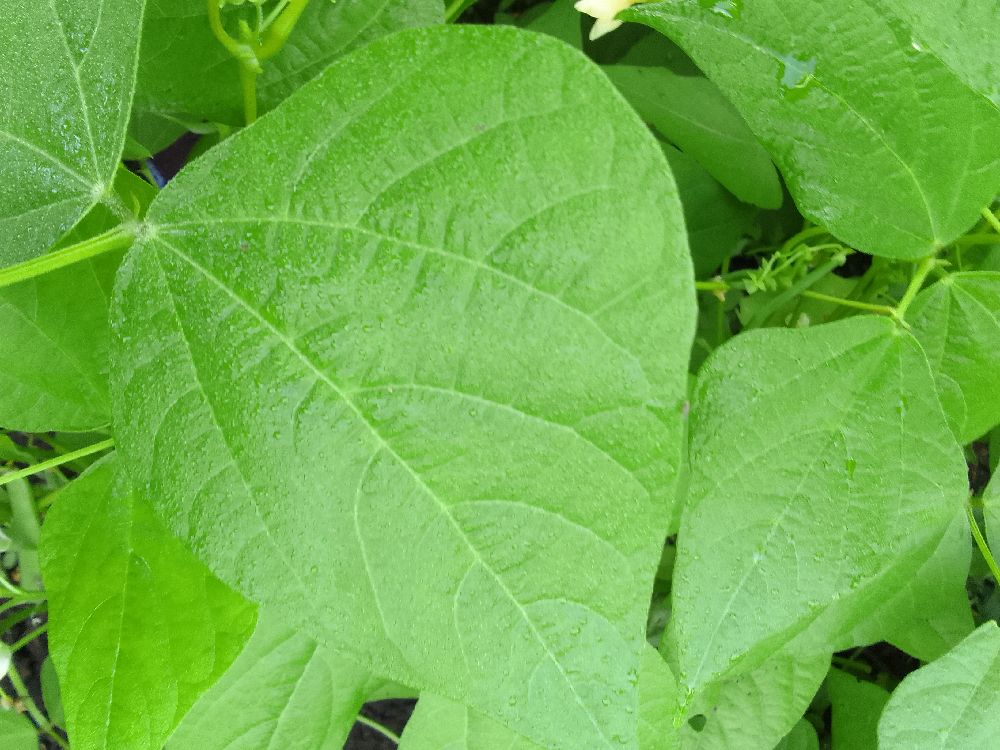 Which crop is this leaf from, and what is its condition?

common bean, healthy
